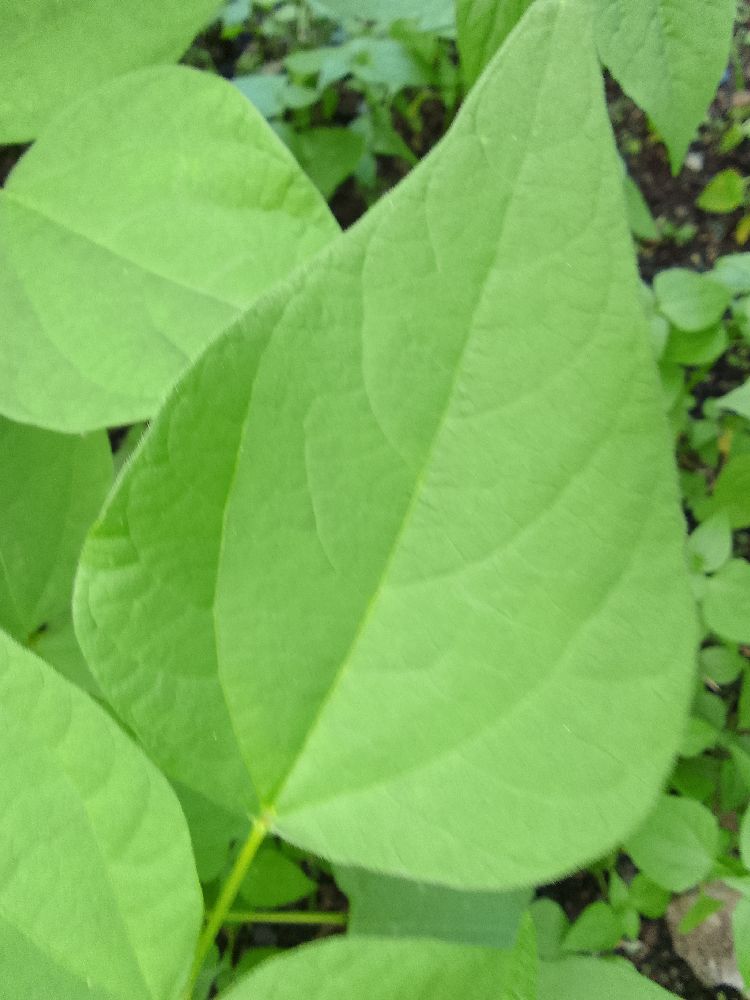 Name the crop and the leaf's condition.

common bean, healthy
